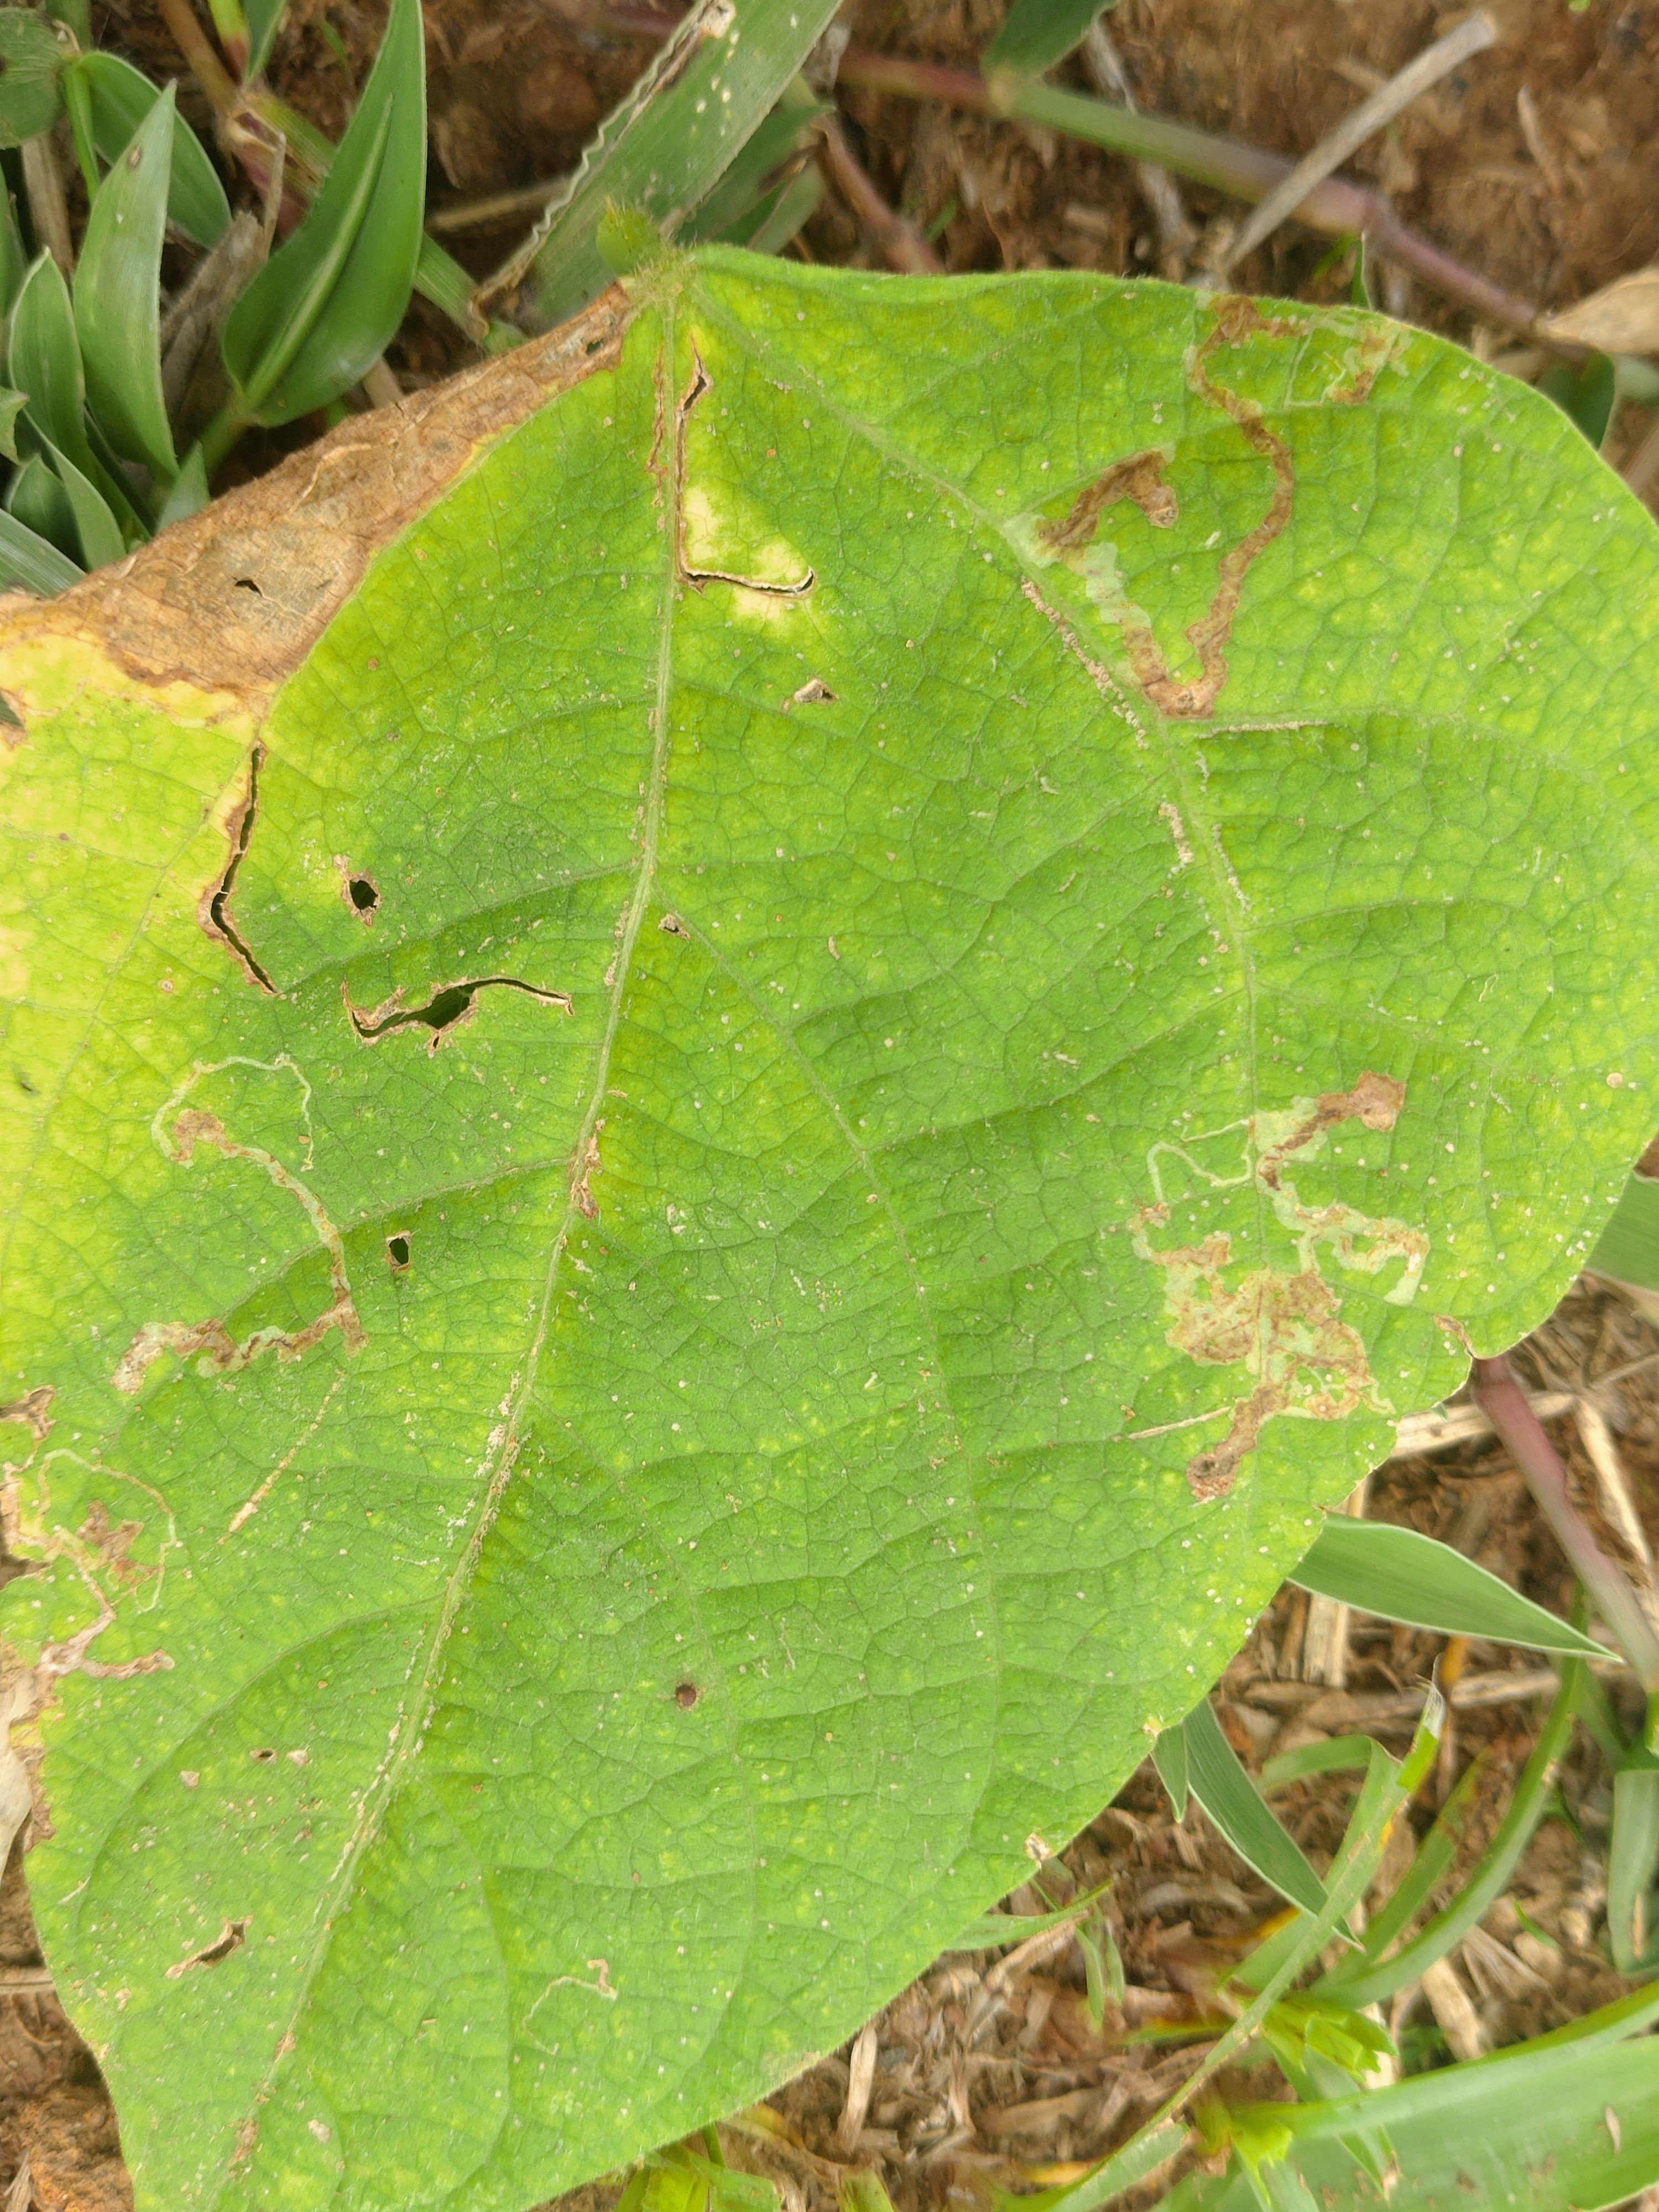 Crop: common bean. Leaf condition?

rust
